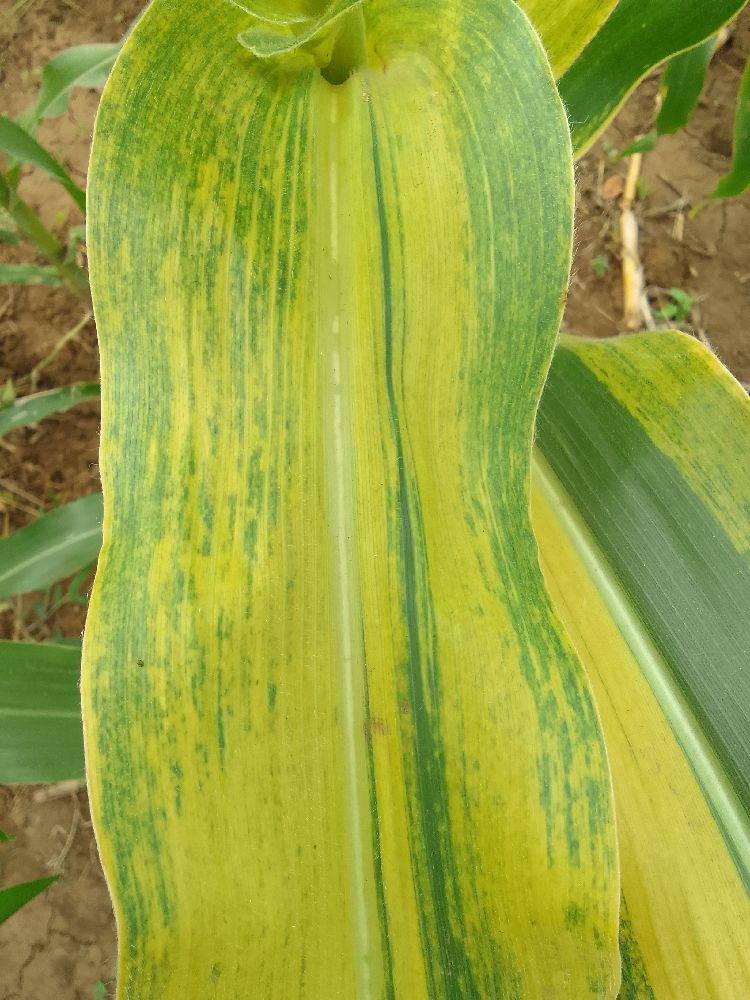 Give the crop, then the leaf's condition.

maize, maize lethal necrosis
